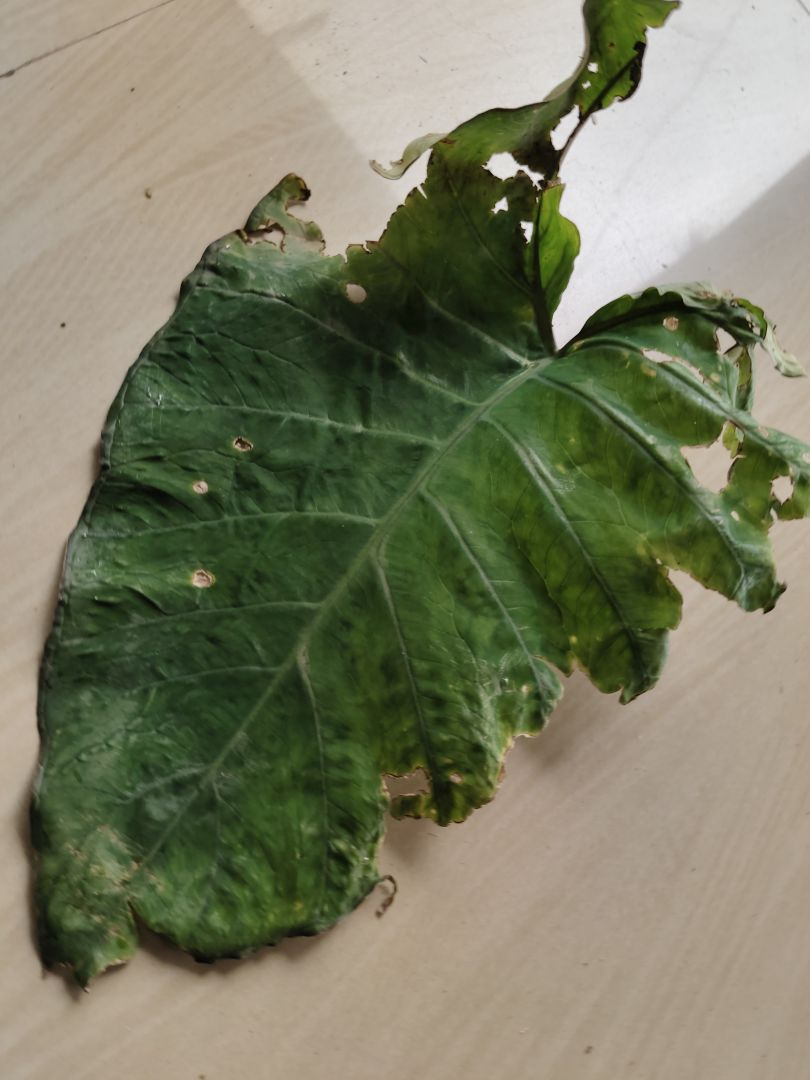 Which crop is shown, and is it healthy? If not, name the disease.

taro, leaf blight
